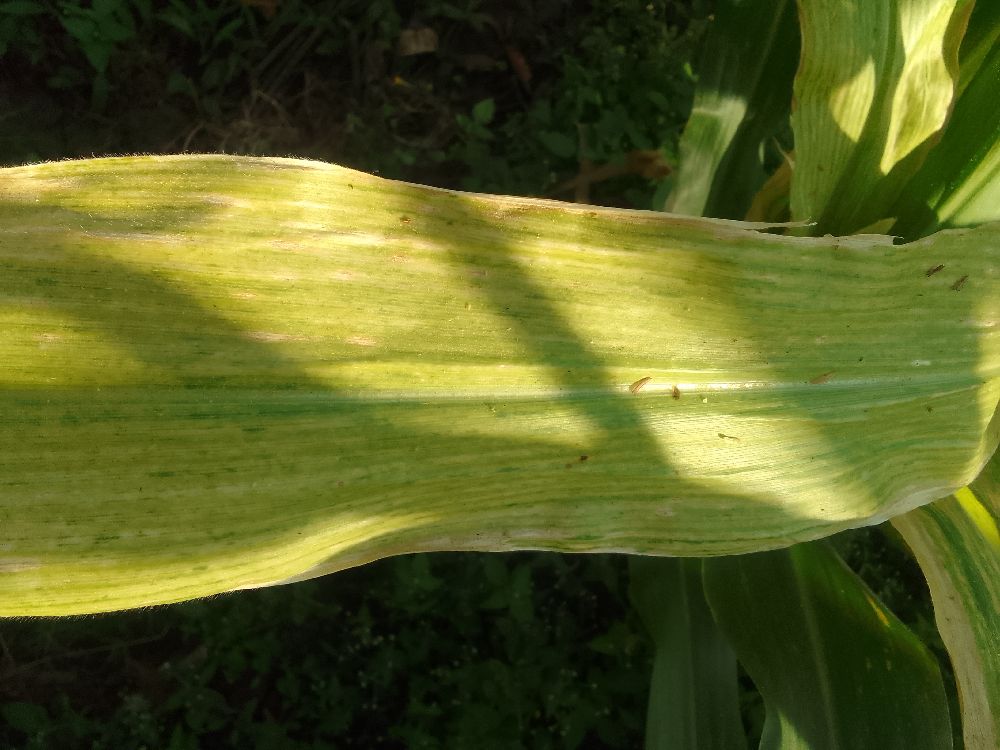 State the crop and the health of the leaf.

maize, maize lethal necrosis
